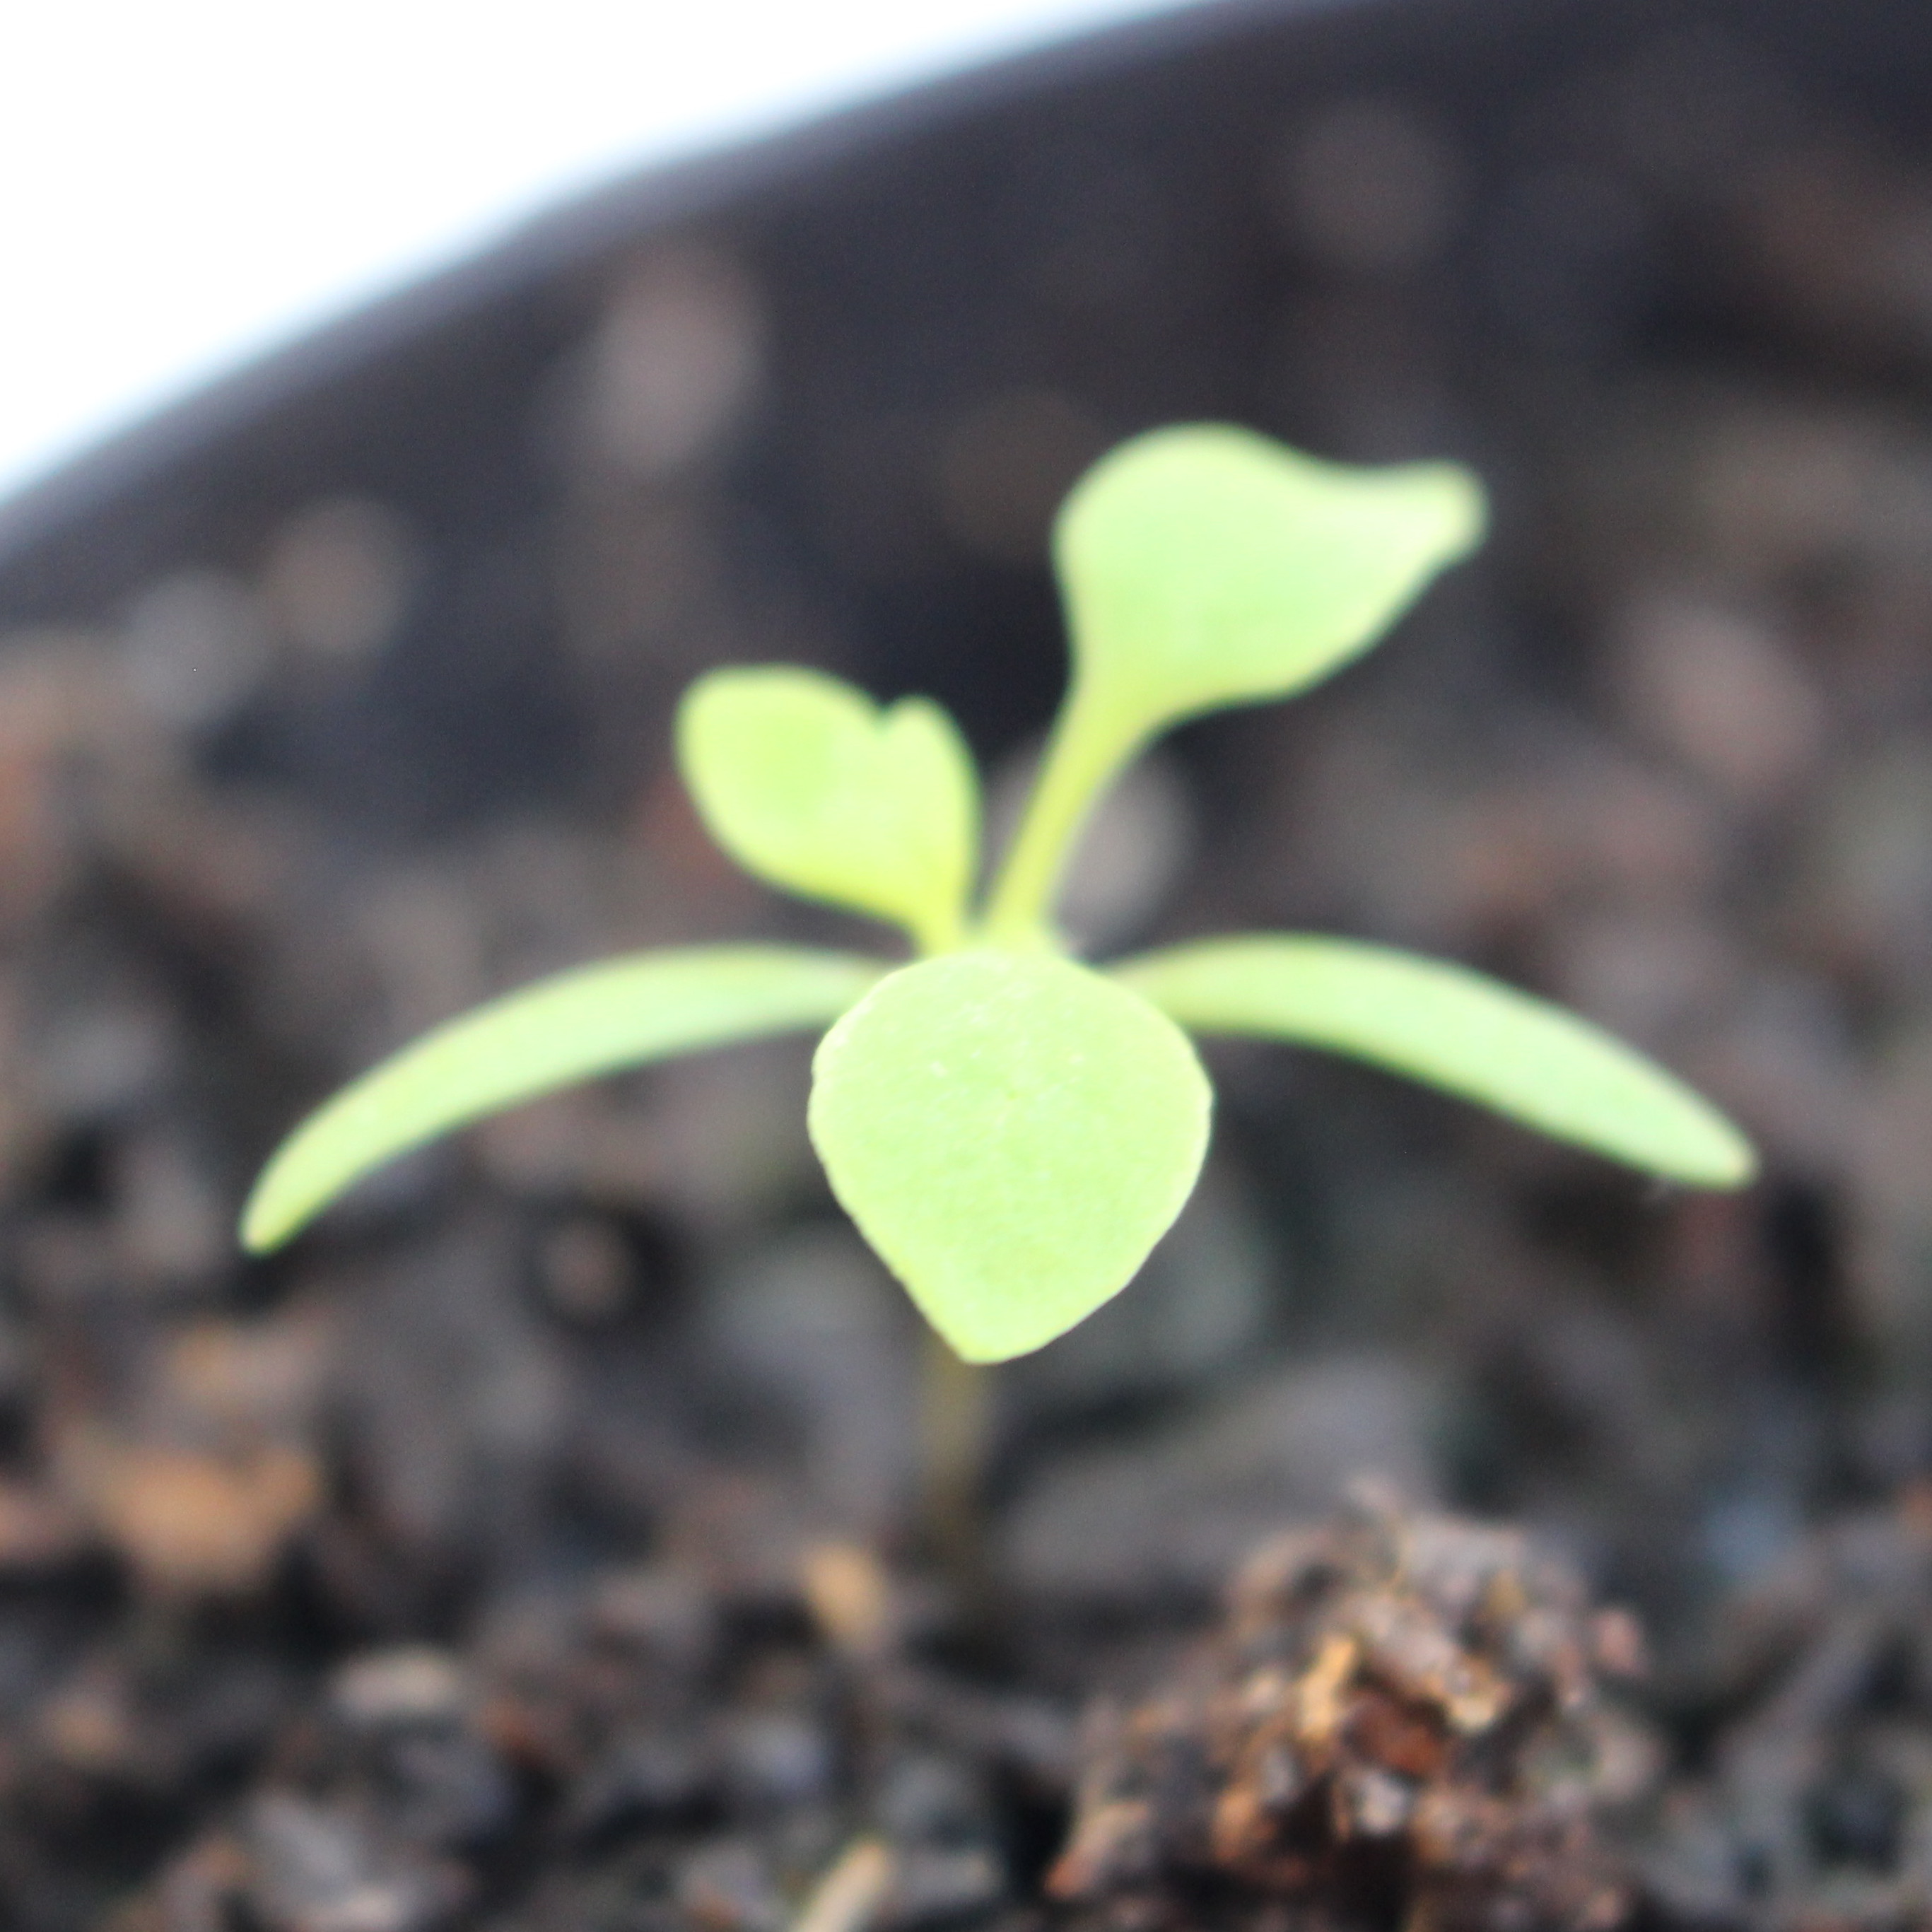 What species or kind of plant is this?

Papaver rhoeas
